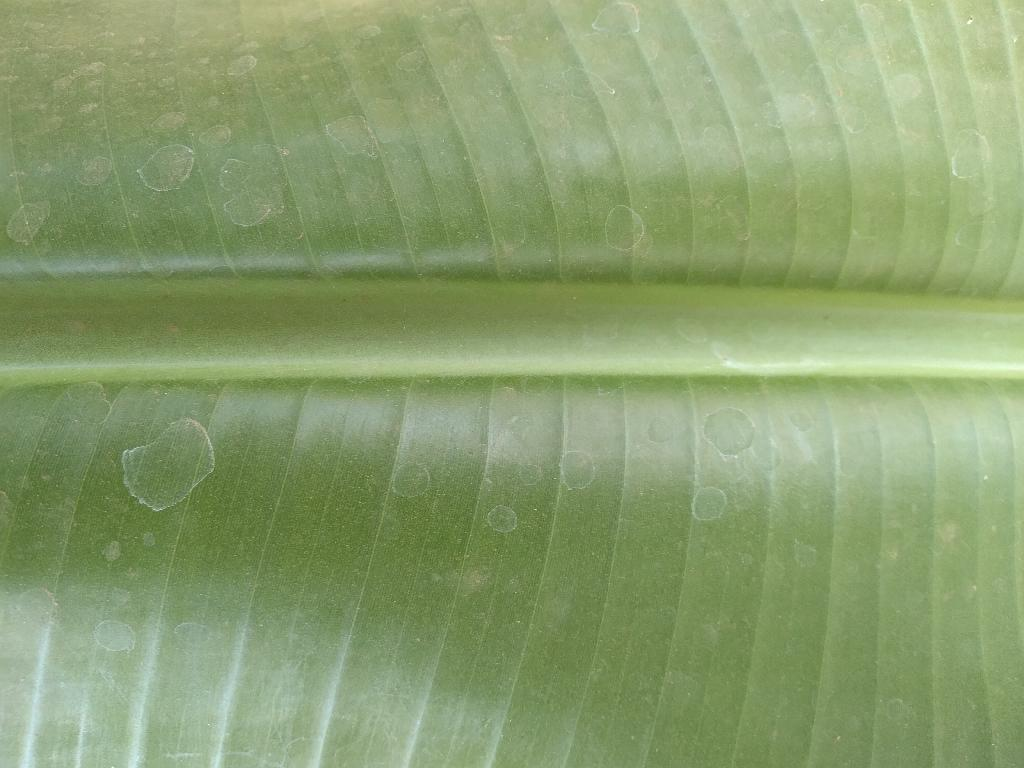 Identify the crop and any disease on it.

banana, healthy
